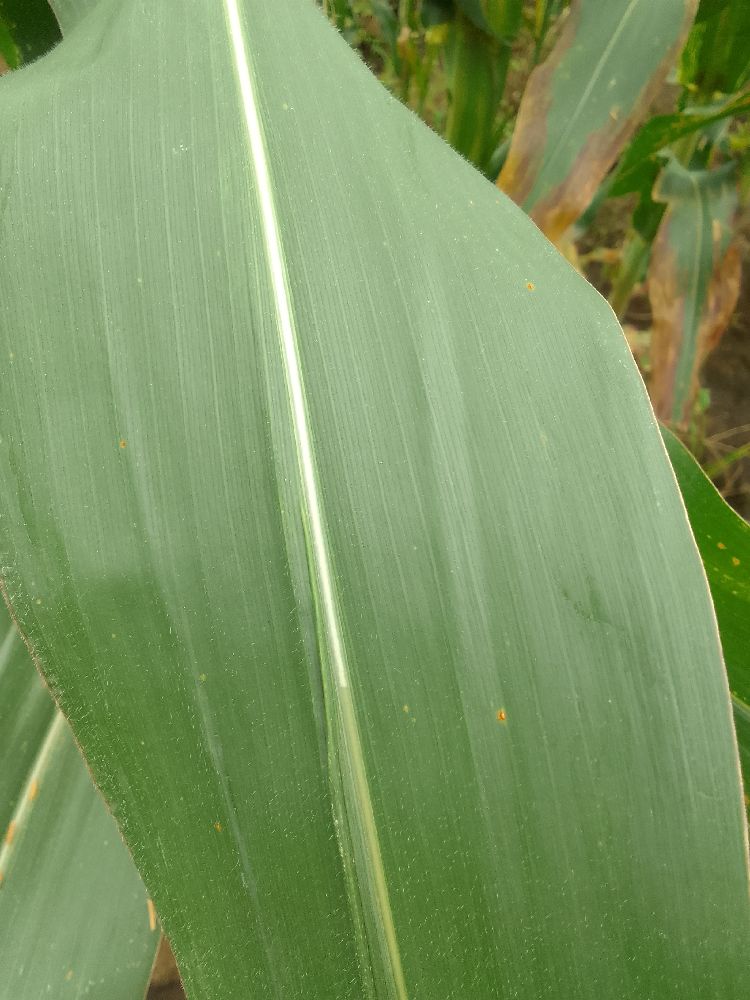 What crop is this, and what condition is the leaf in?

maize, healthy
